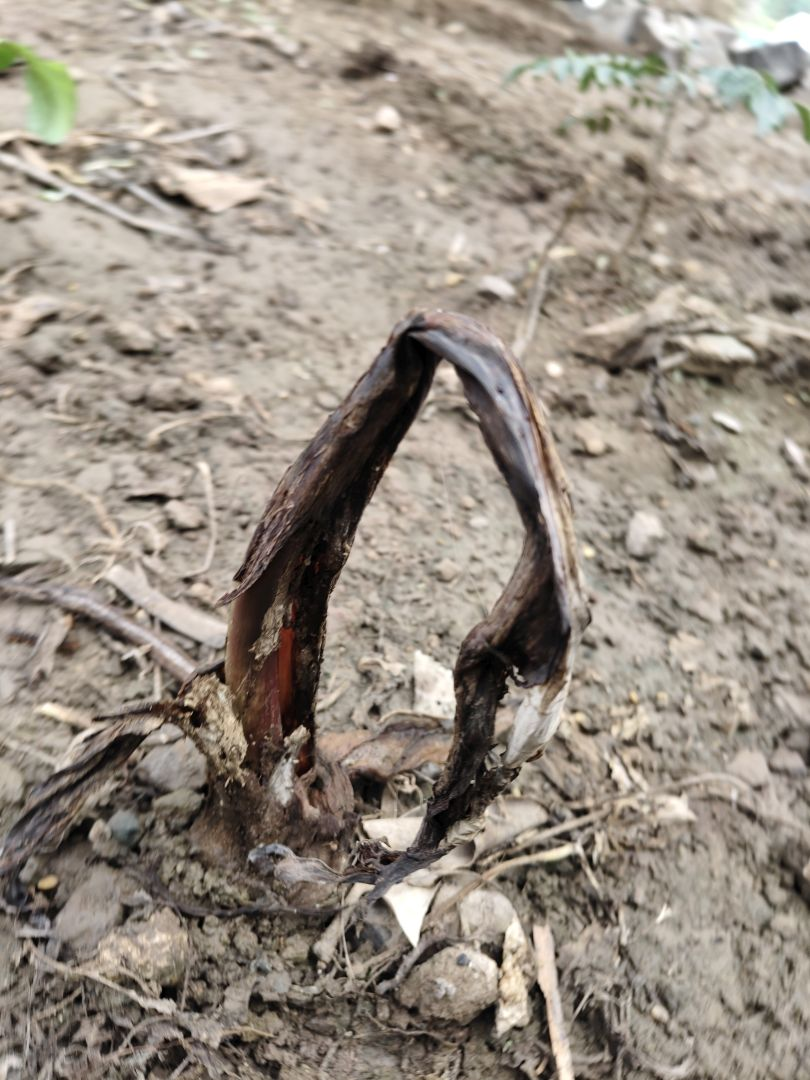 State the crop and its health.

taro, root rot
